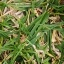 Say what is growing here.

grass
